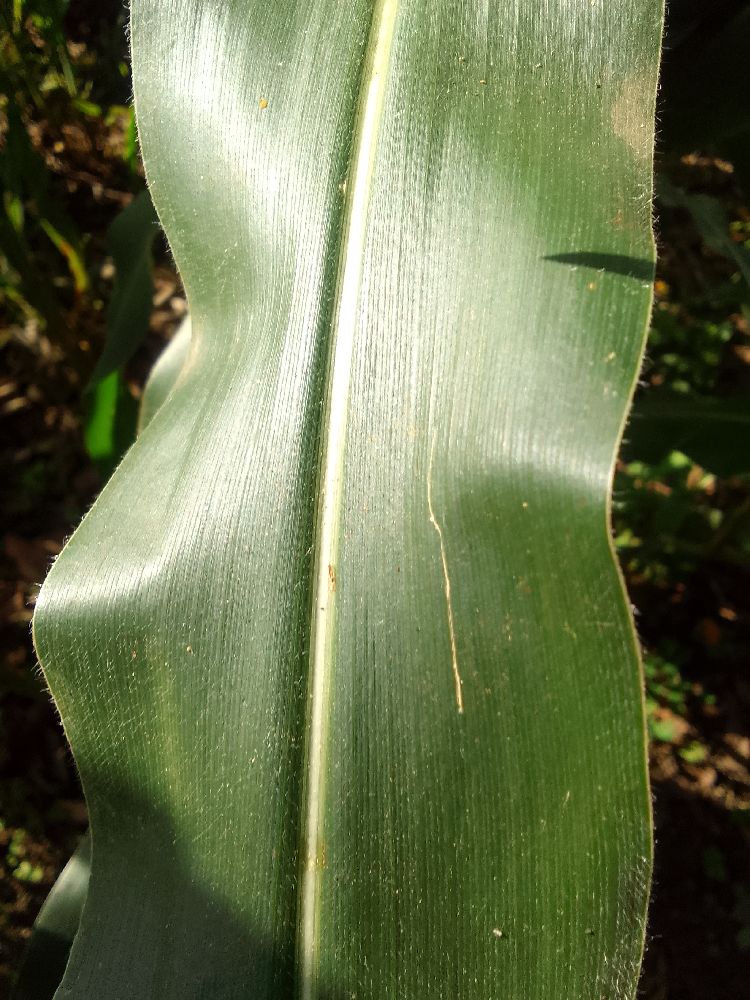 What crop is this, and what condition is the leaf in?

maize, healthy
